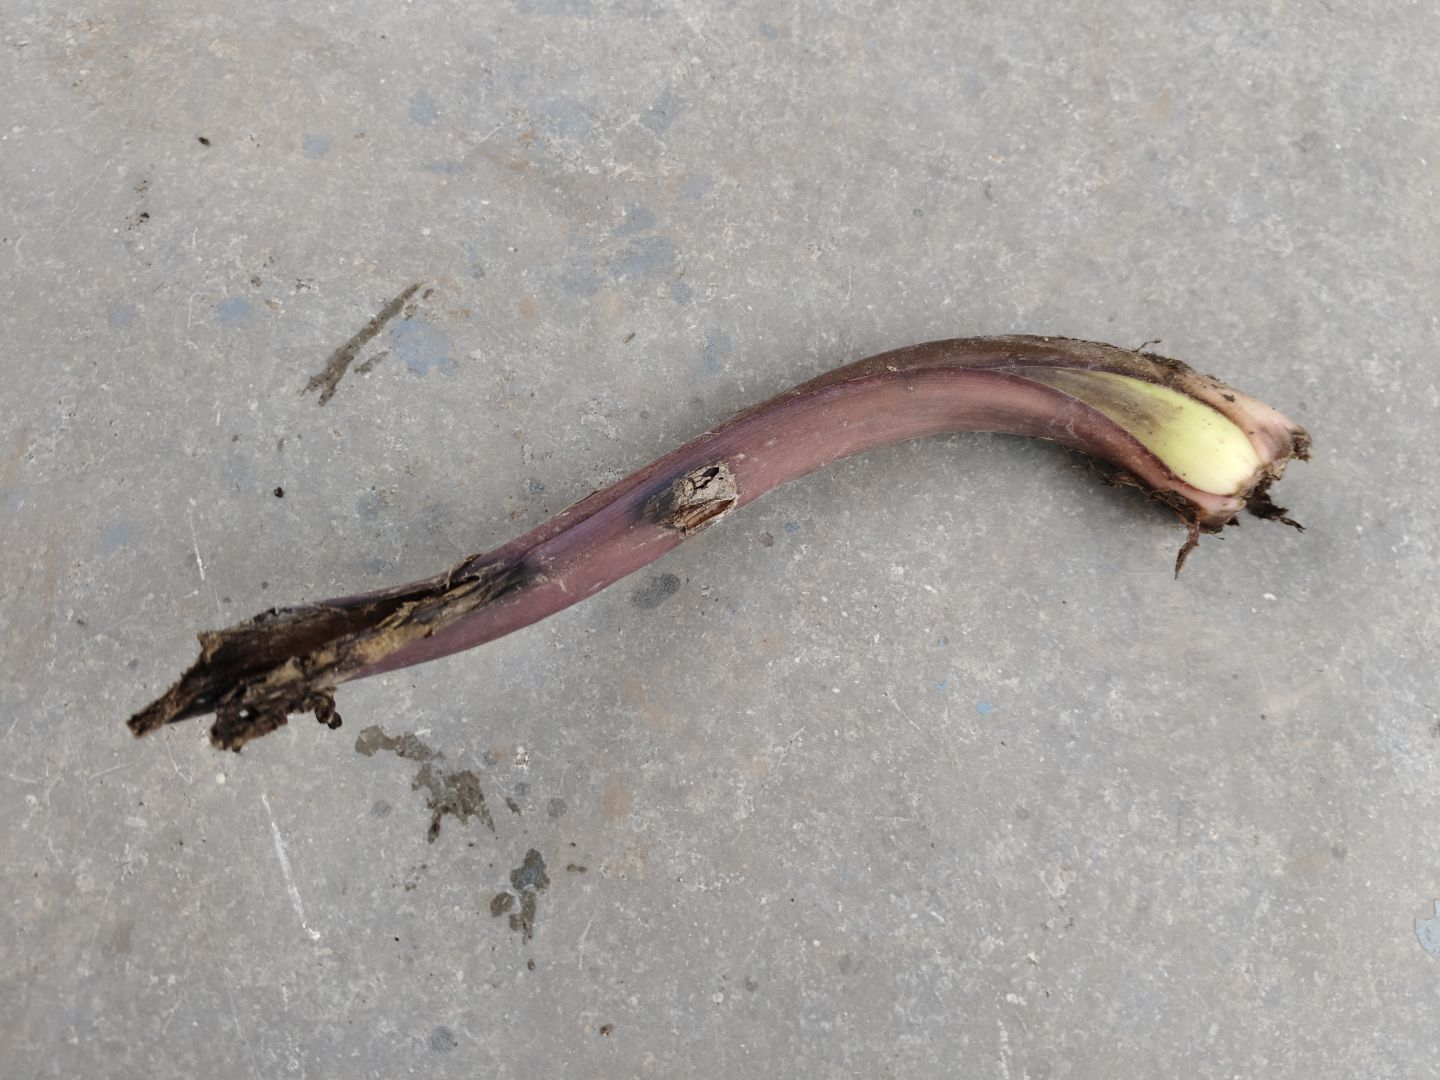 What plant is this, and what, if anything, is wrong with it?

taro, root rot
